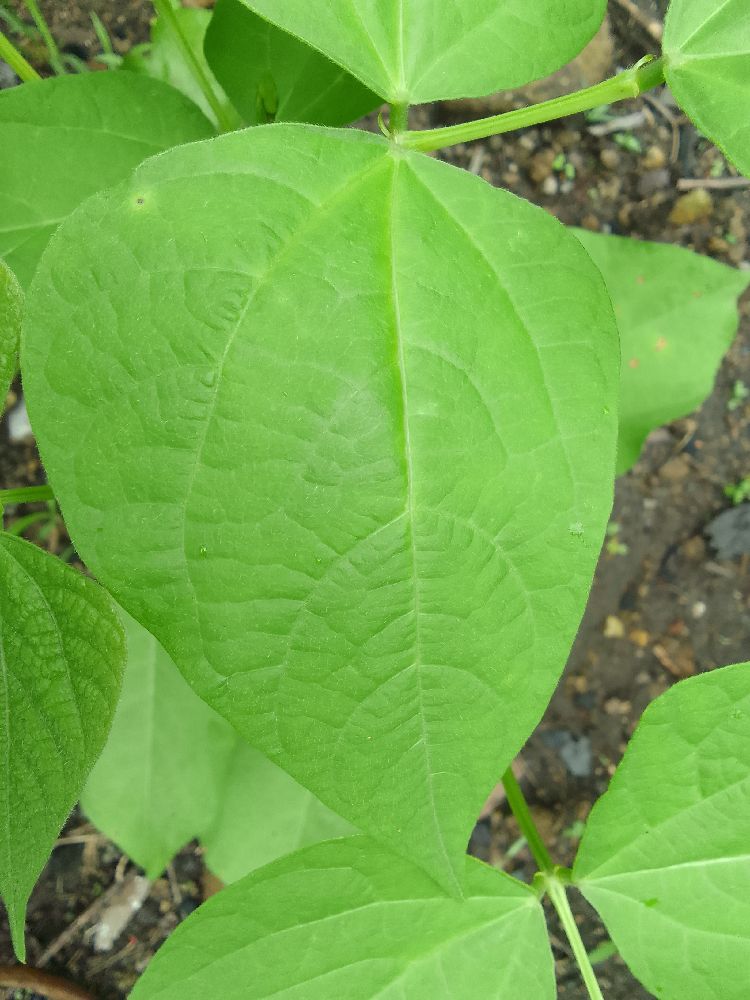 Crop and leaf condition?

common bean, healthy
